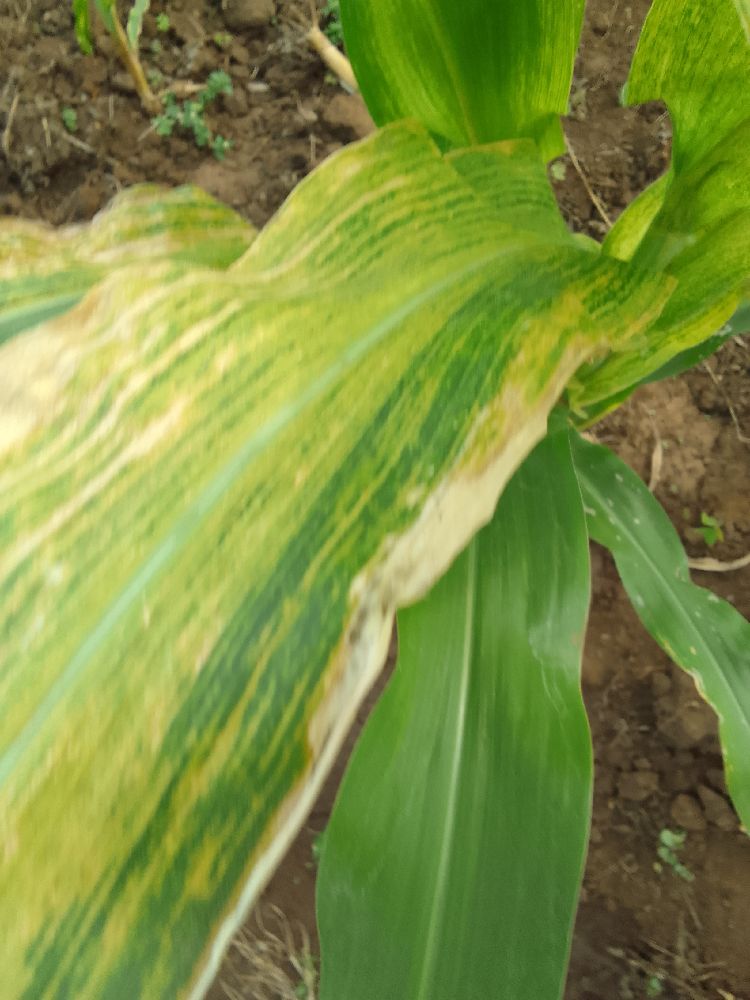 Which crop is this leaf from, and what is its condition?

maize, maize lethal necrosis
